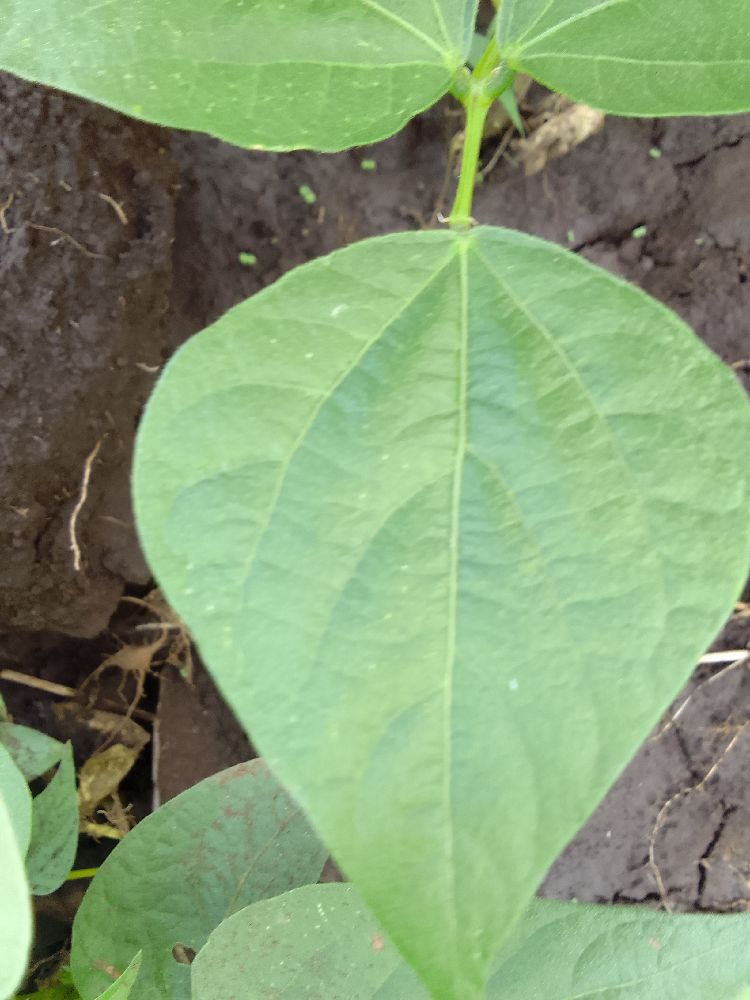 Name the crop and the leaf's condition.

common bean, healthy
